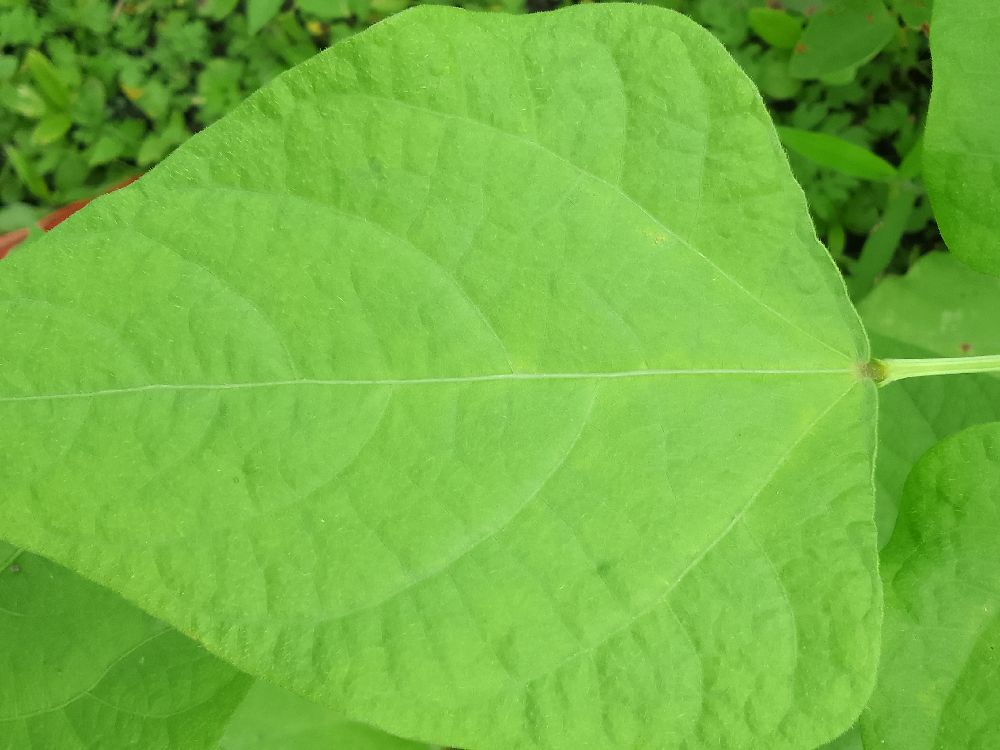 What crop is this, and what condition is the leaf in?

common bean, healthy
